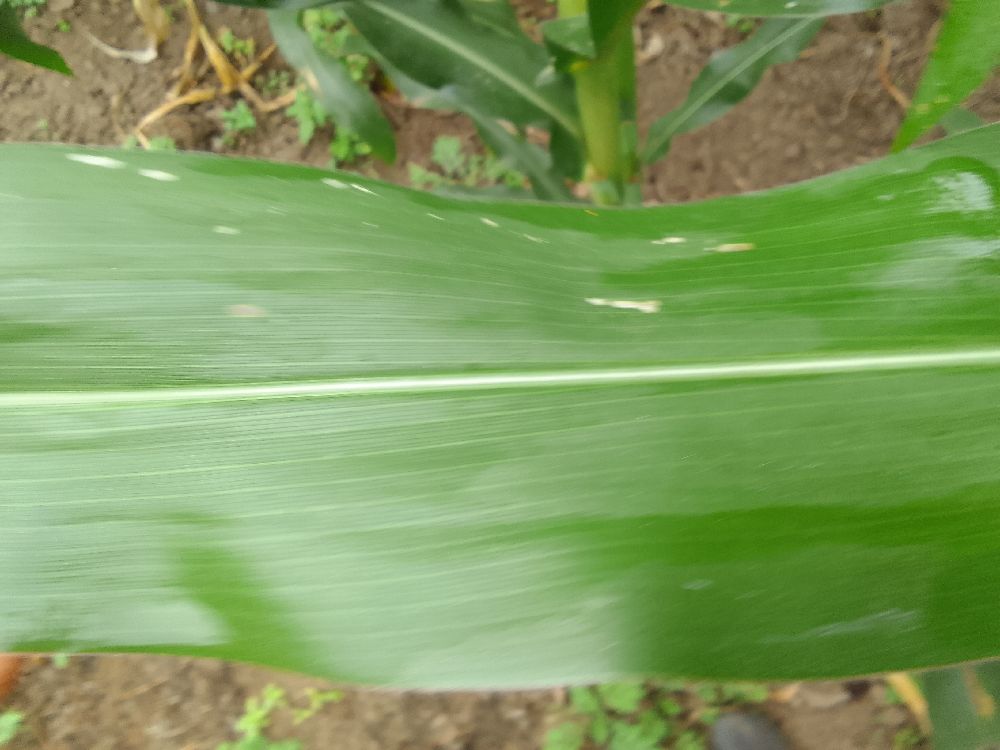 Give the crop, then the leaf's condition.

maize, healthy
